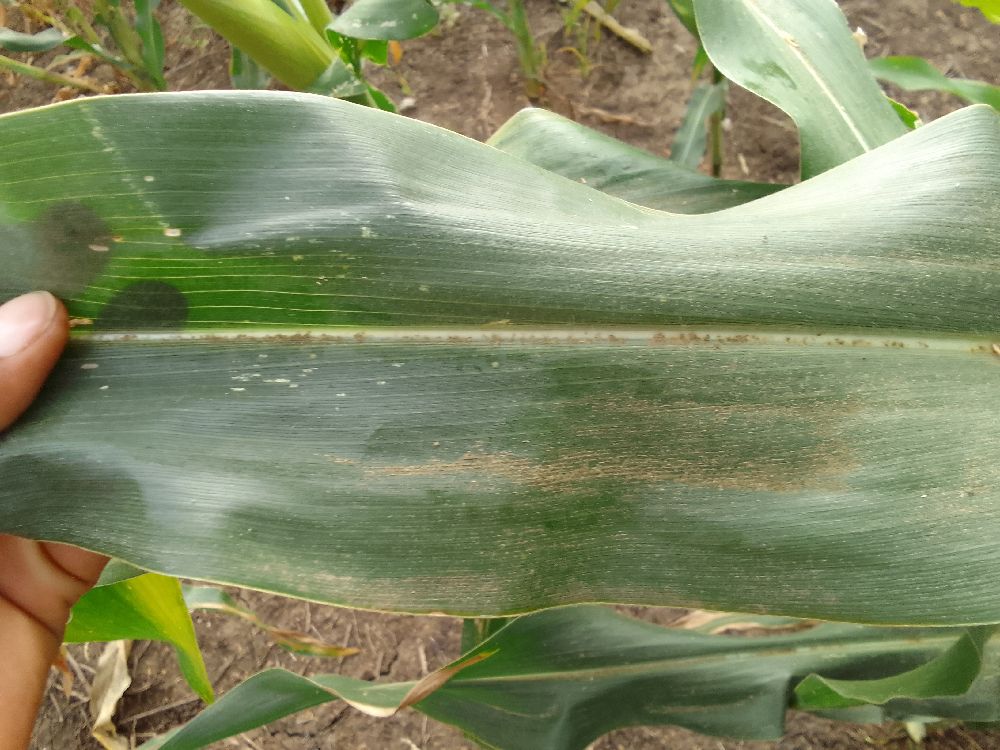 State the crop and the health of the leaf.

maize, healthy
